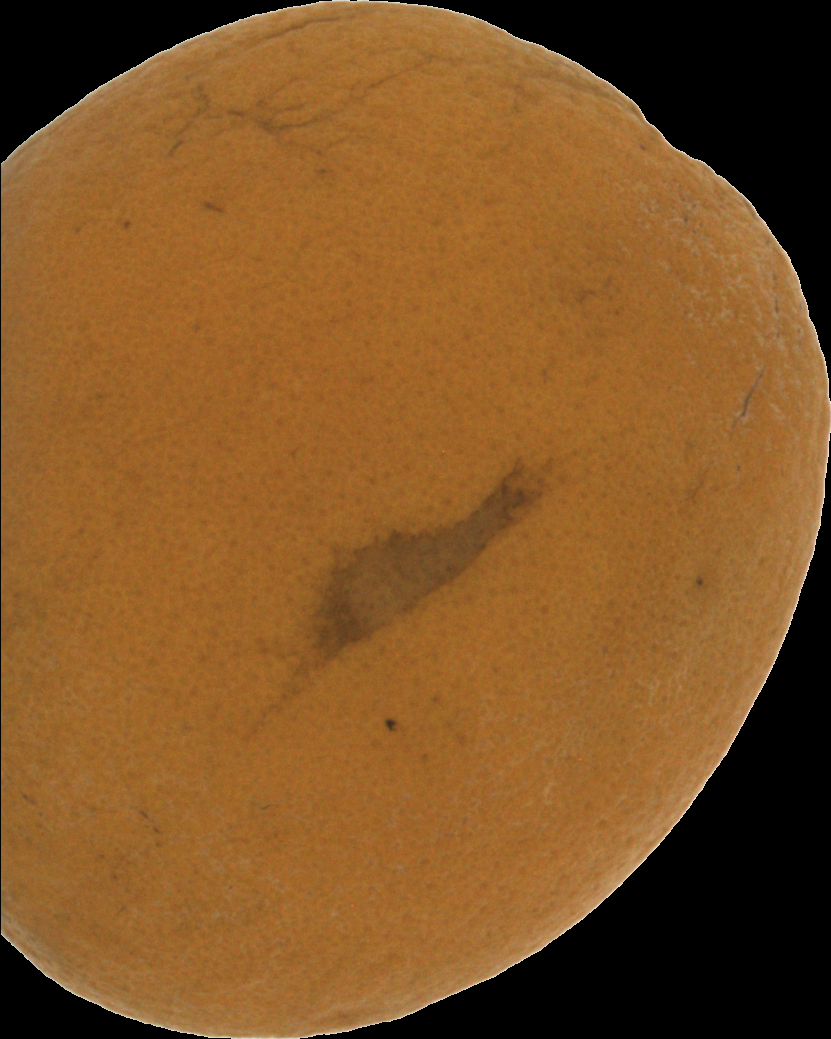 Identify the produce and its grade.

orange, bad
